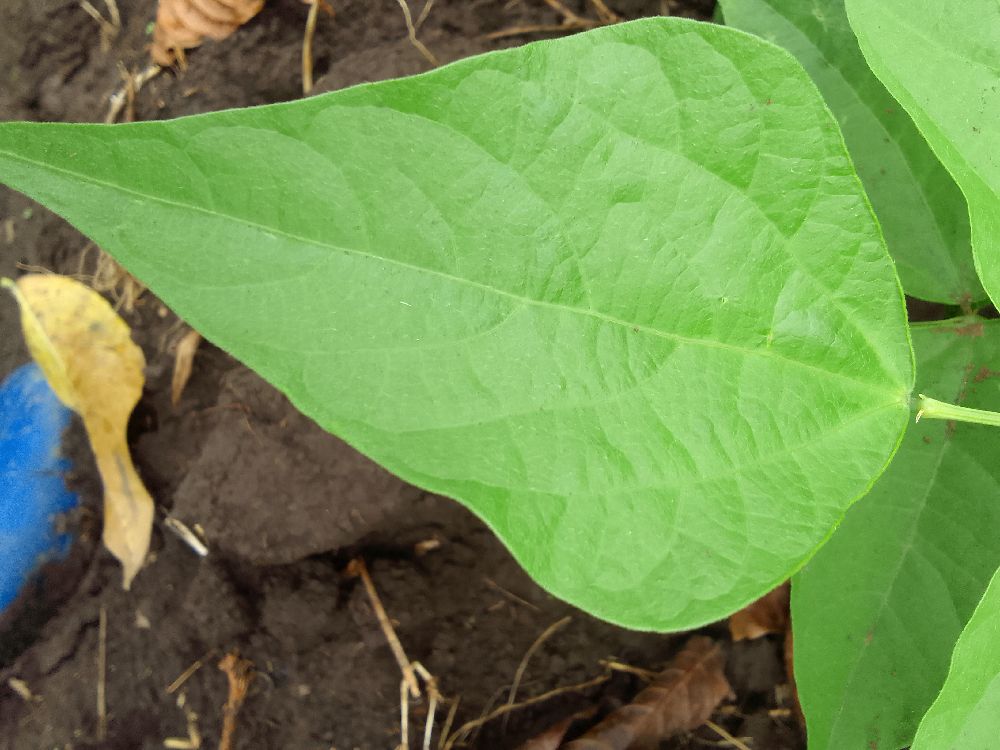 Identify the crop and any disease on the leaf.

common bean, healthy
